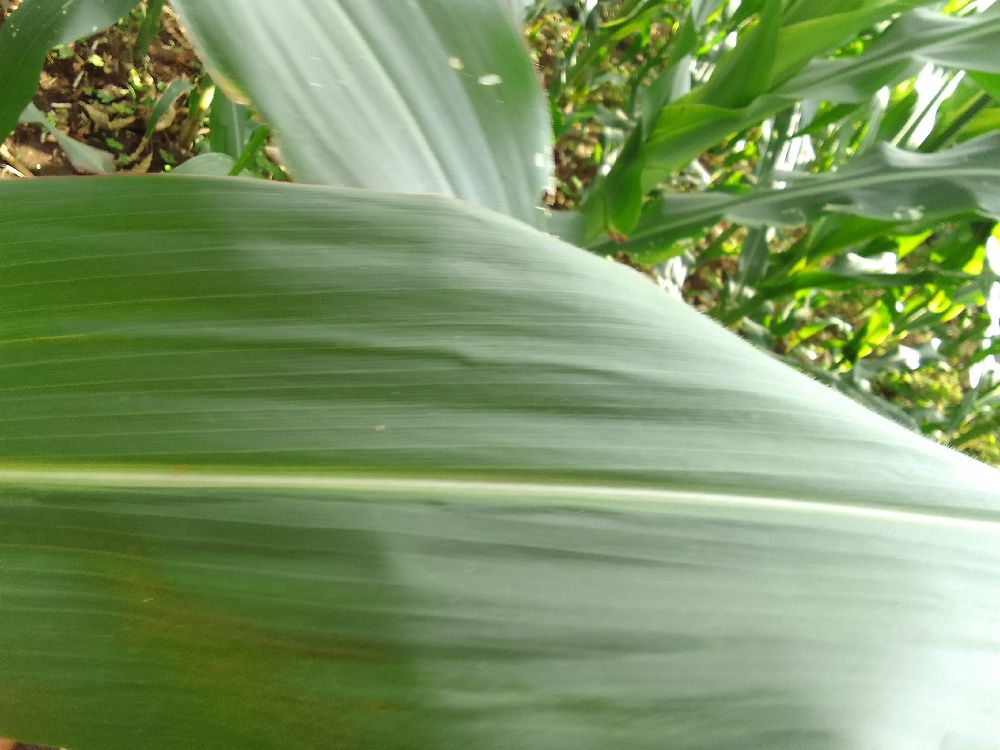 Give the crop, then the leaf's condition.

maize, healthy
